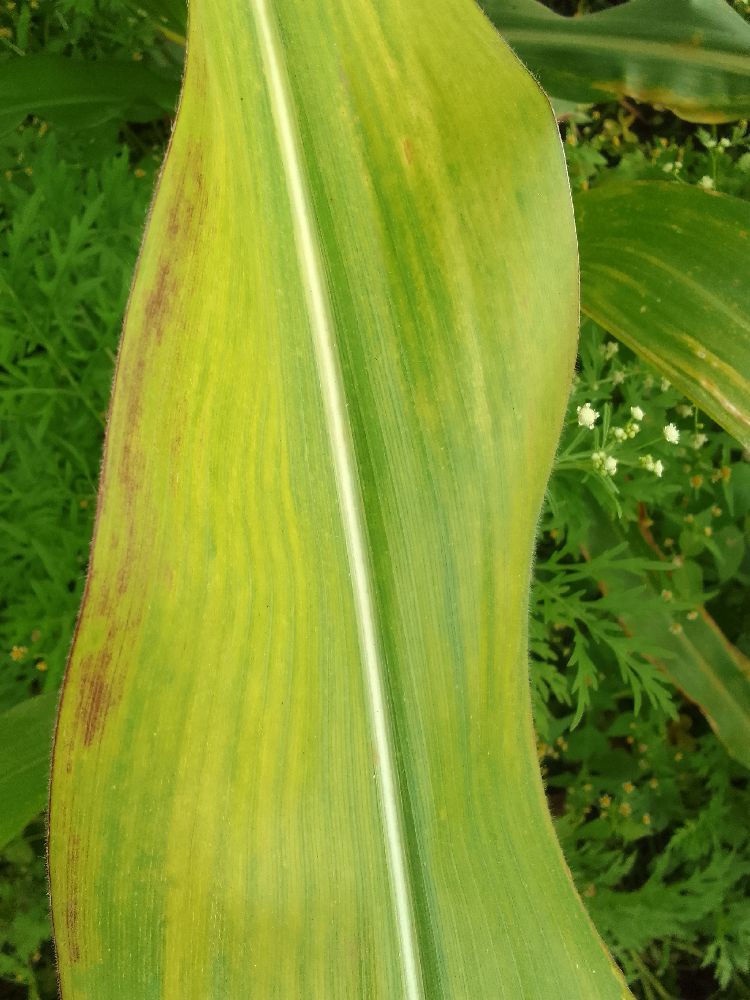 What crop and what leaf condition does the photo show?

maize, maize lethal necrosis
